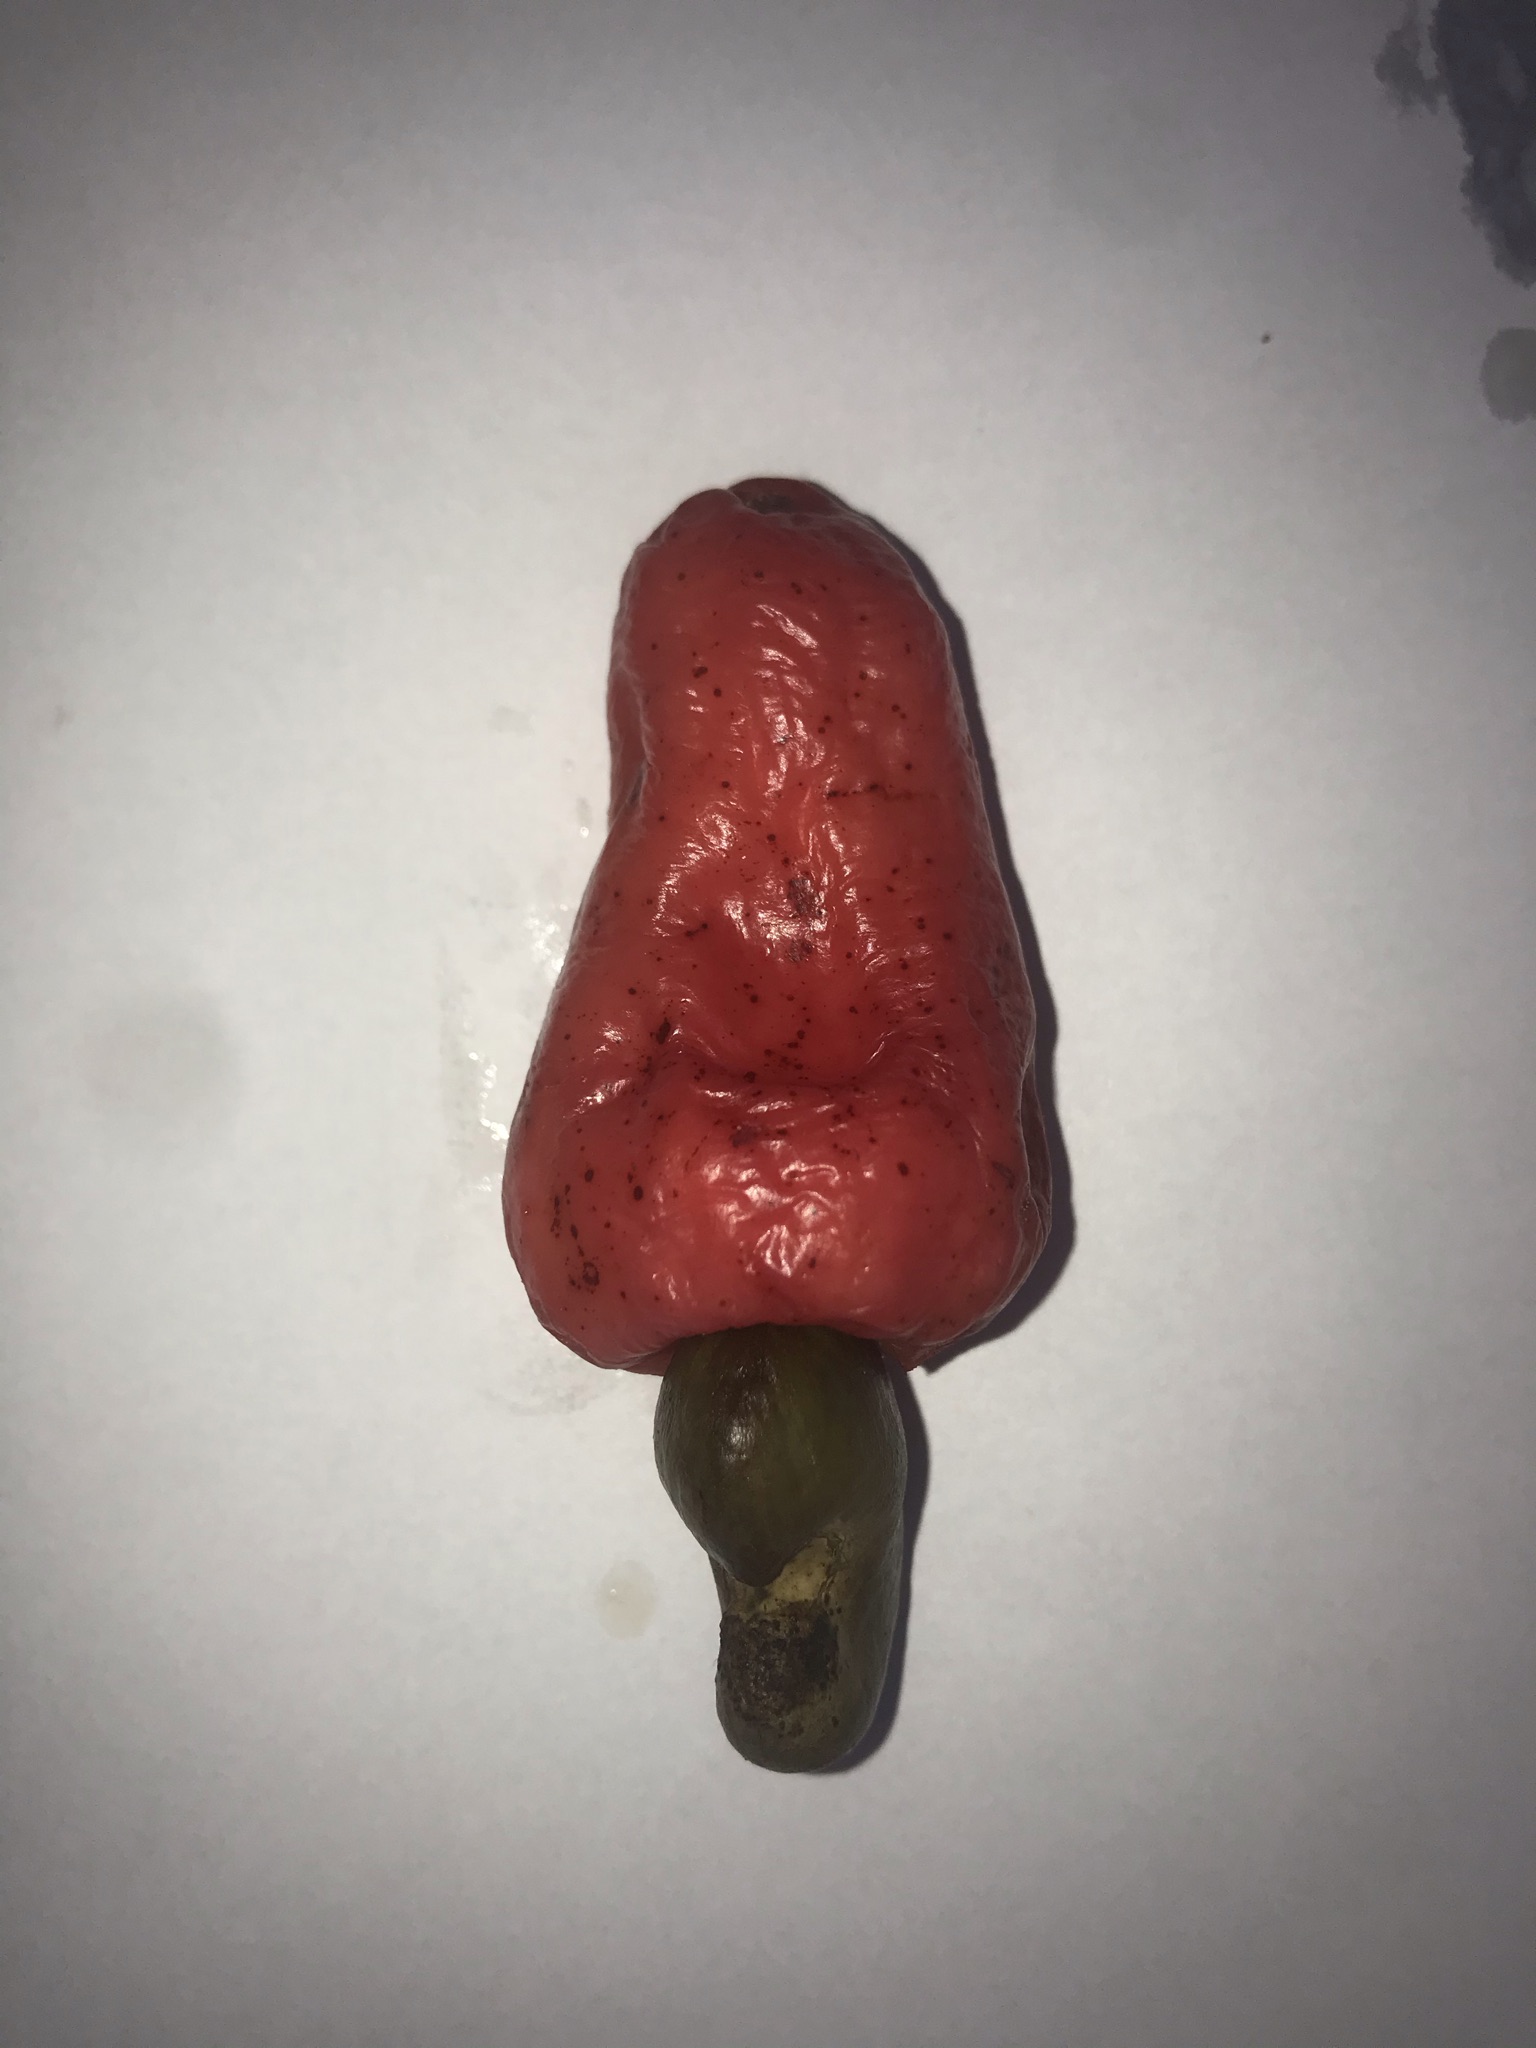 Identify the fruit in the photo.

caju vermelho
